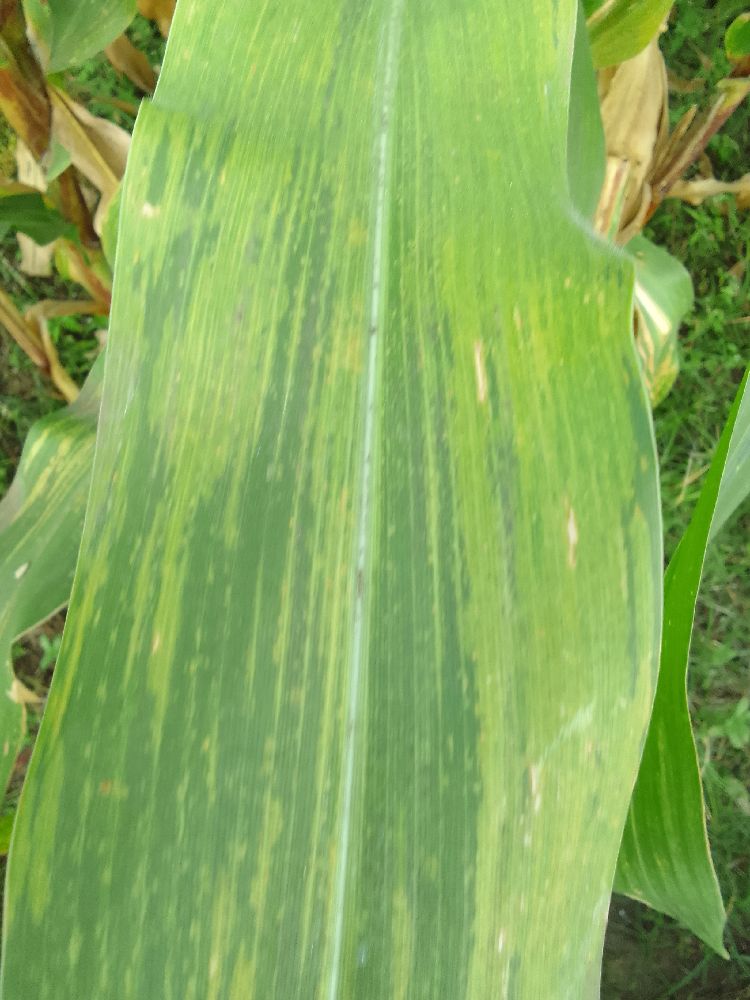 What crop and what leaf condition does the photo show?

maize, maize lethal necrosis
